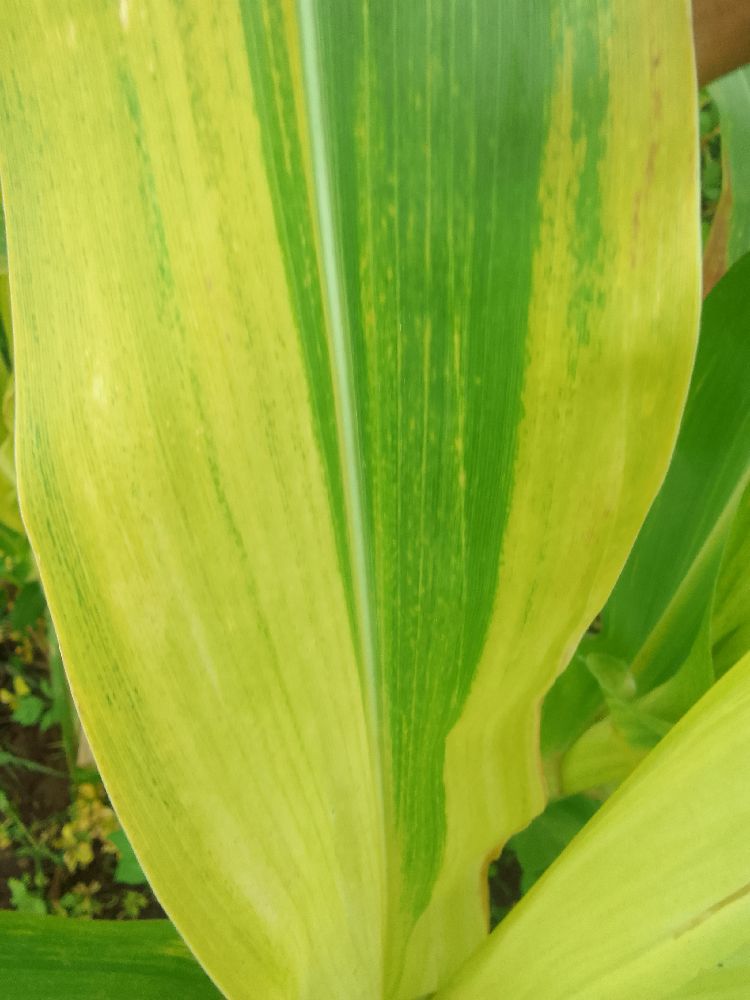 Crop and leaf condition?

maize, maize lethal necrosis
